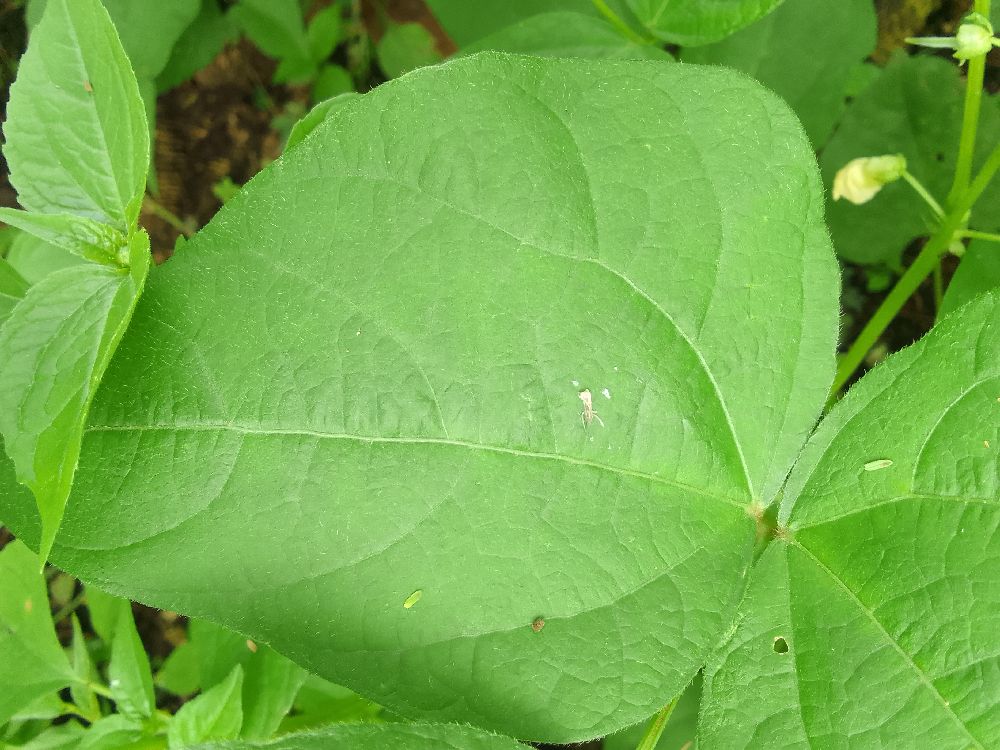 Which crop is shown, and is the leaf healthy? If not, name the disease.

common bean, healthy
